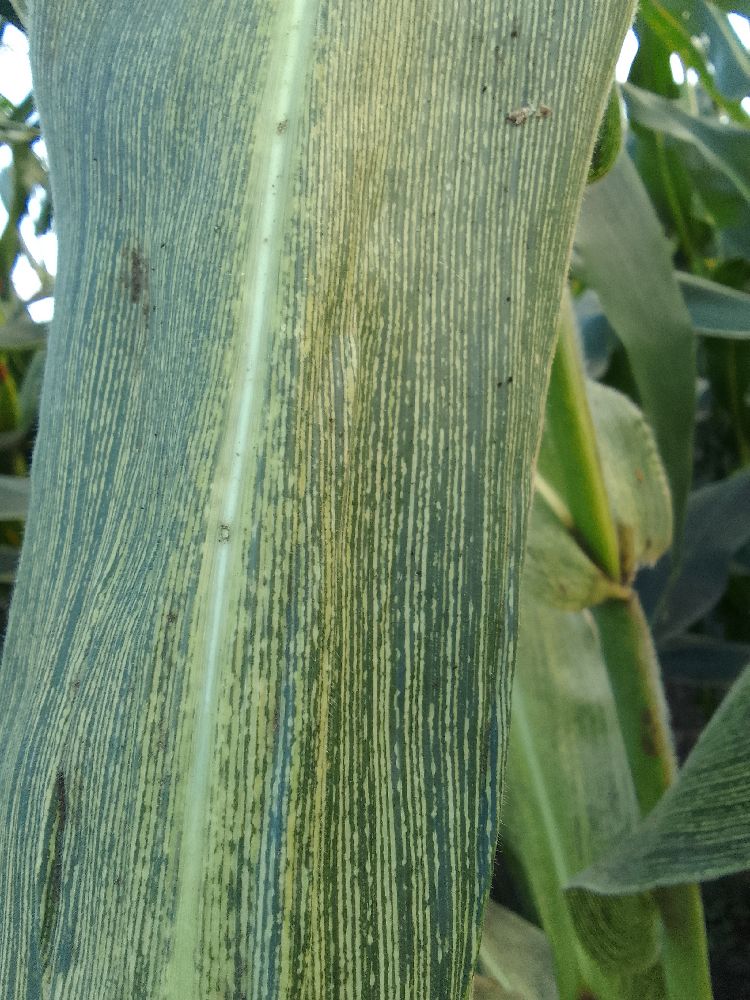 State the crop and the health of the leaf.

maize, maize streak virus
